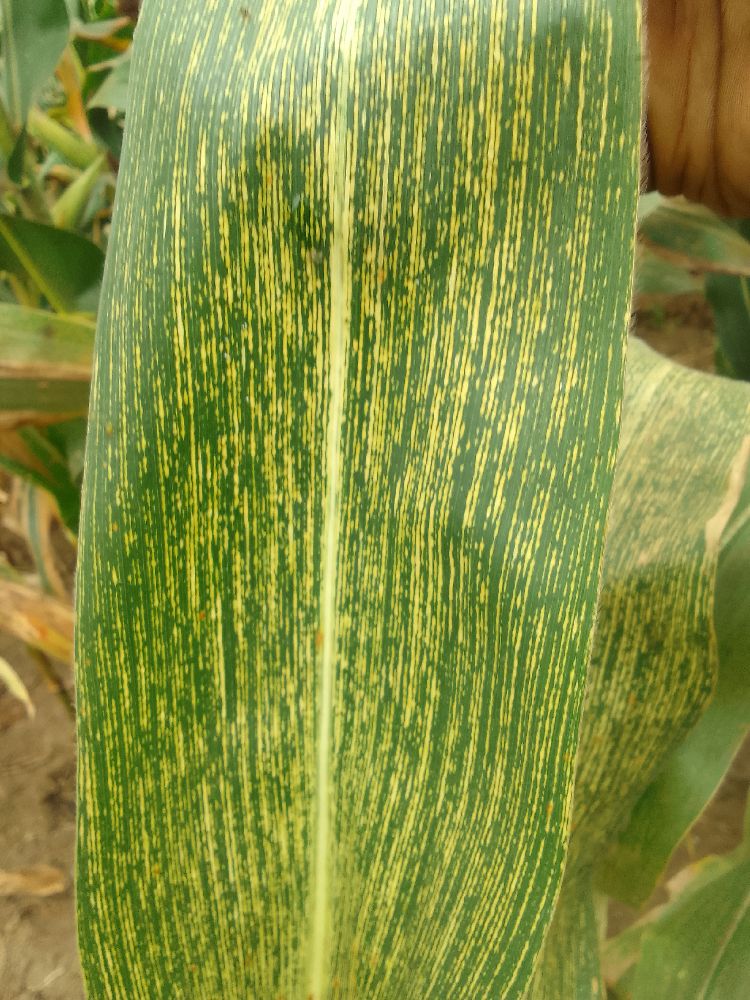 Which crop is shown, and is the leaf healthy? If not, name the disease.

maize, maize streak virus
